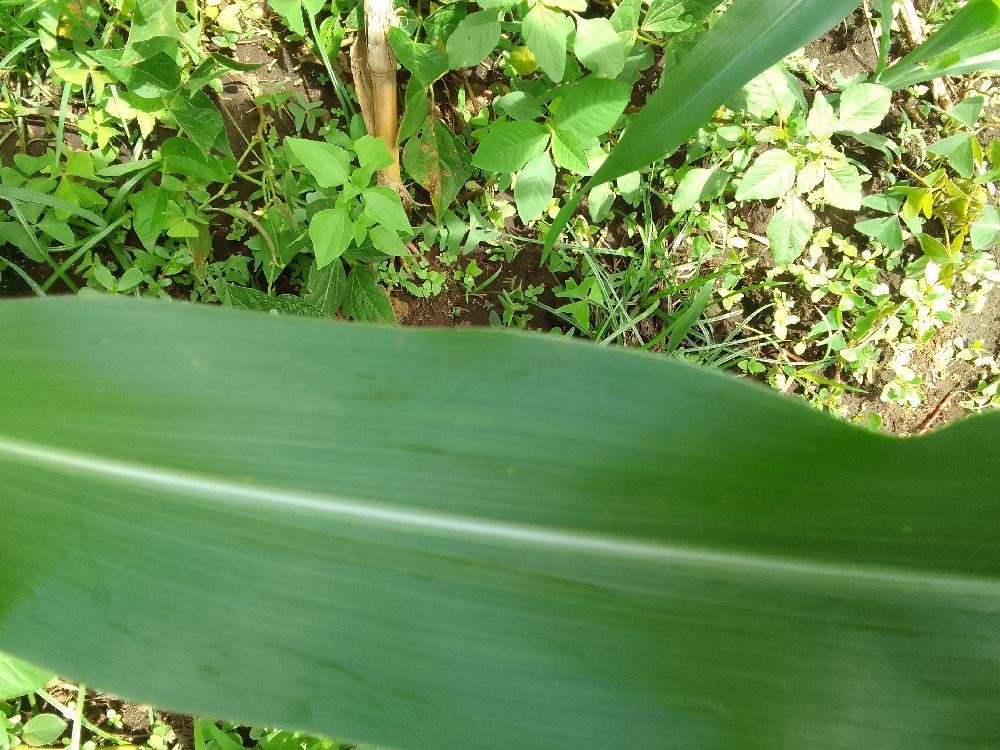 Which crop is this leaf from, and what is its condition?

maize, healthy
